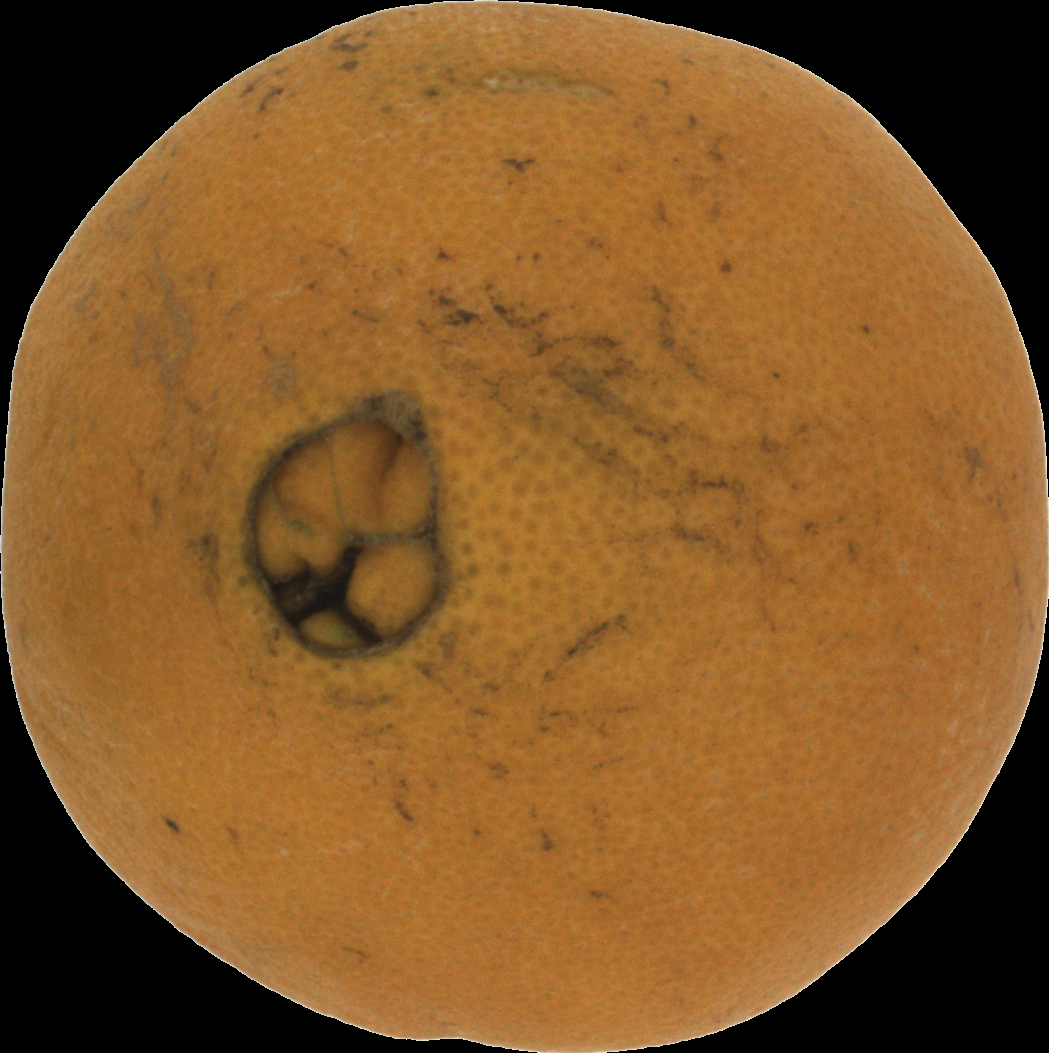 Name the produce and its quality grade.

orange, bad
